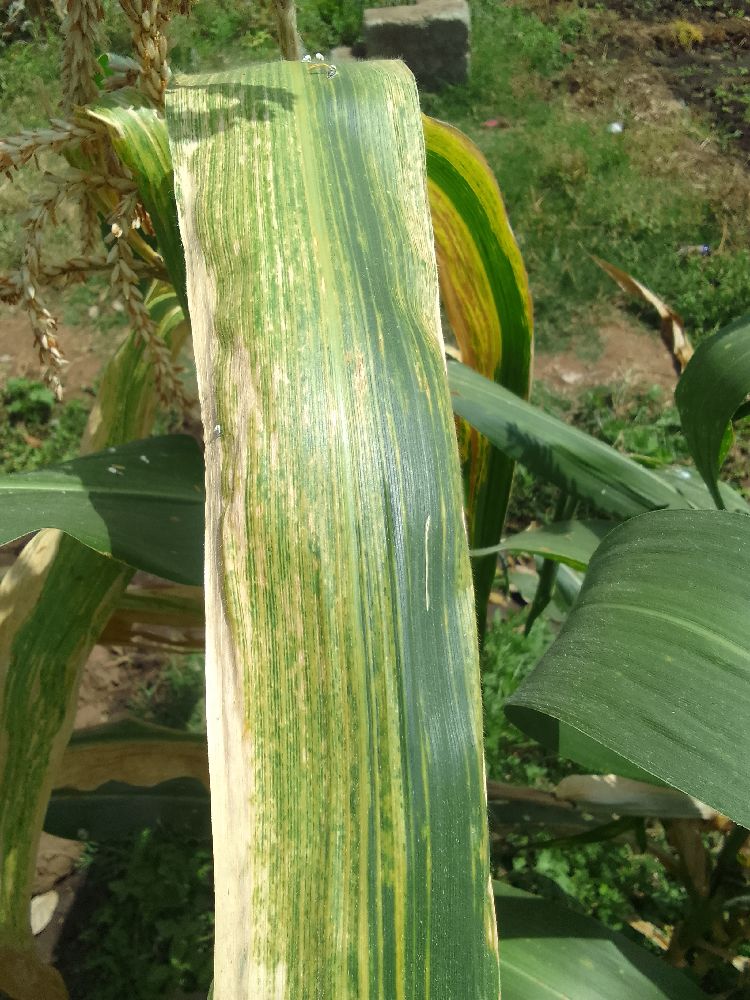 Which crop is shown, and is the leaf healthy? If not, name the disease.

maize, maize lethal necrosis
